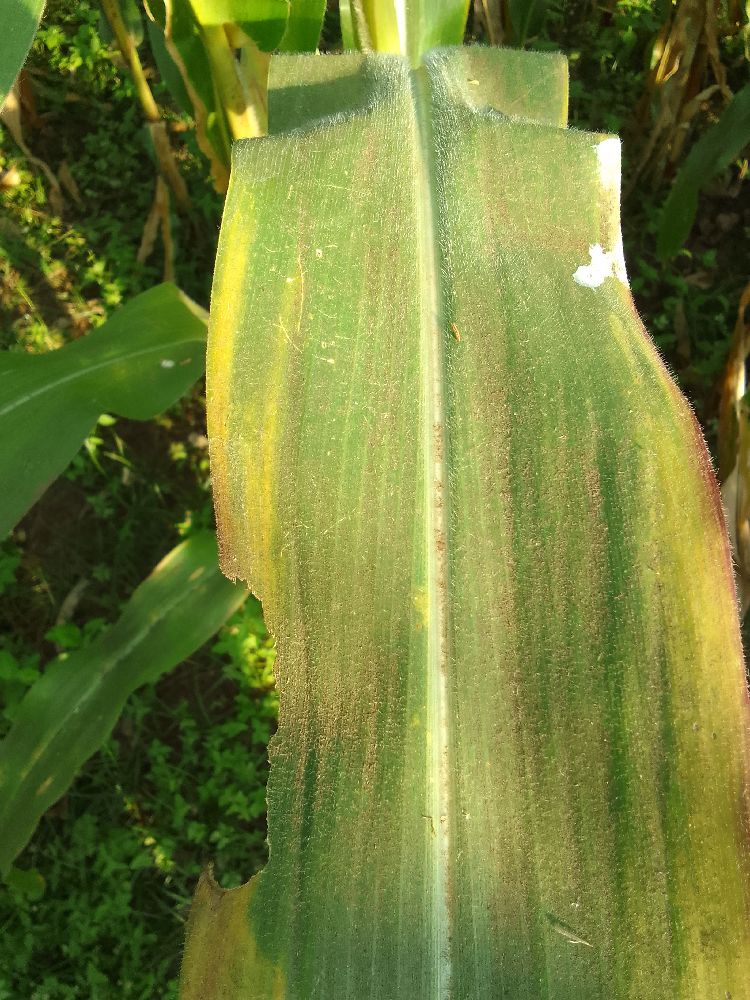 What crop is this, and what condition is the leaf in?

maize, maize lethal necrosis
